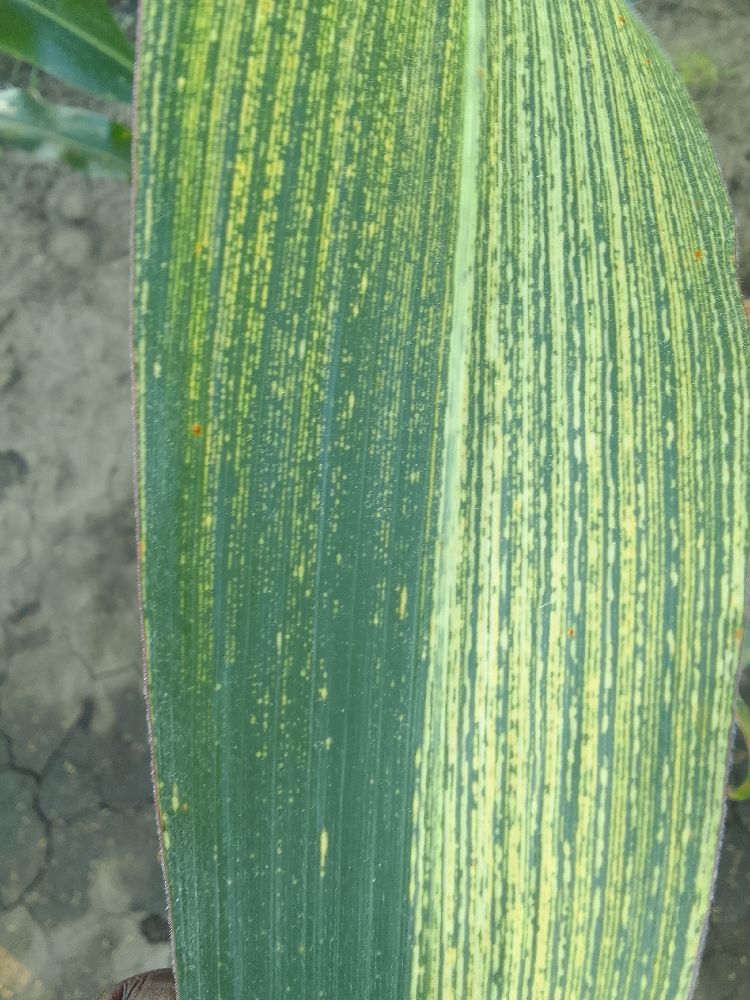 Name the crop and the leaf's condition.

maize, maize streak virus
